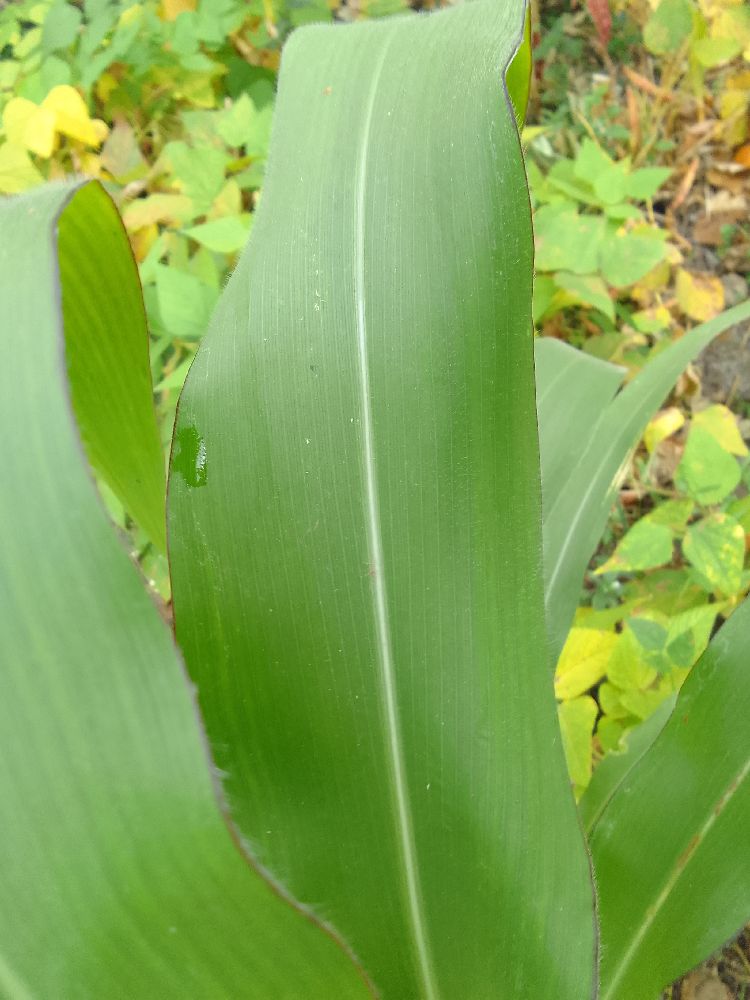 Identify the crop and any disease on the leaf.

maize, healthy
